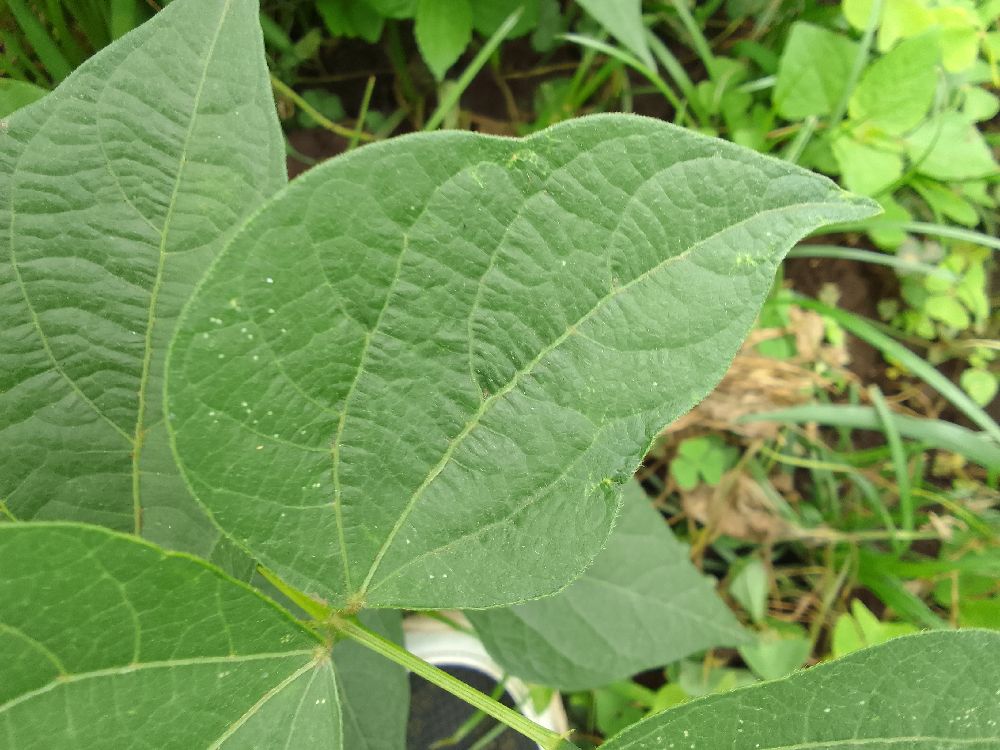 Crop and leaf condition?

common bean, healthy
